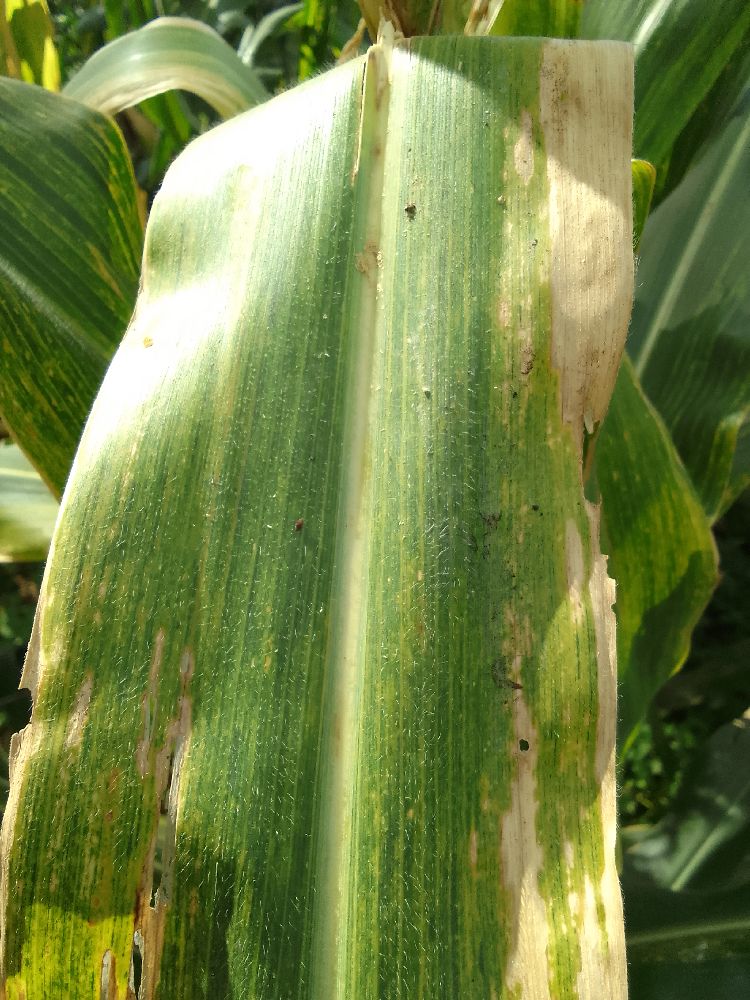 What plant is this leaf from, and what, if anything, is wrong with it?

maize, maize lethal necrosis
